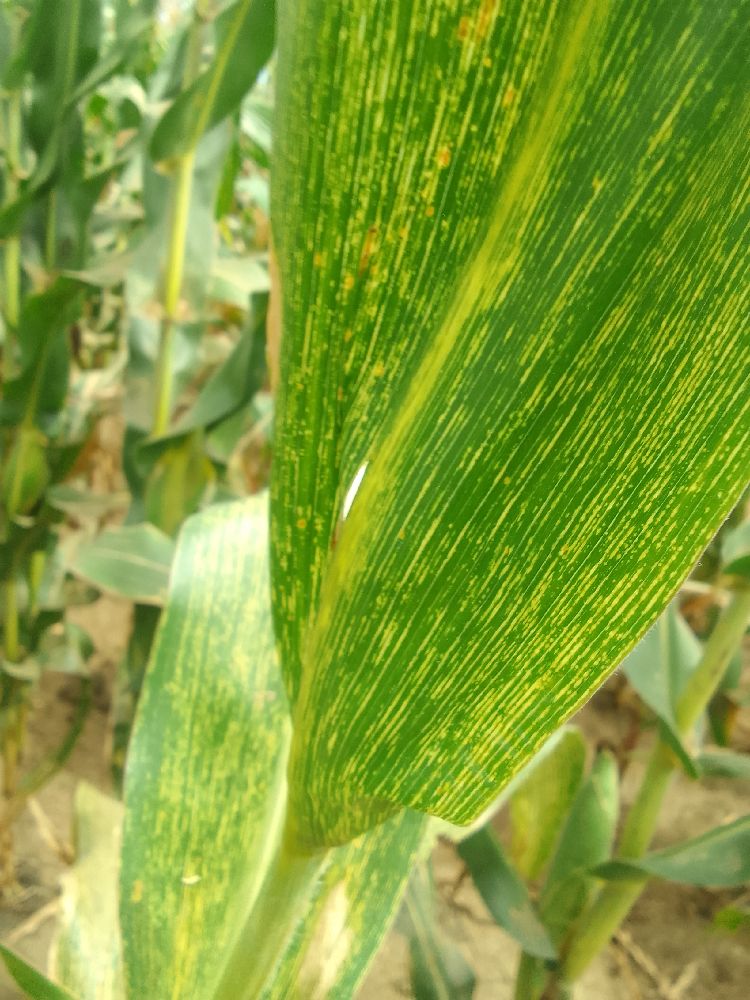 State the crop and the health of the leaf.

maize, maize streak virus
